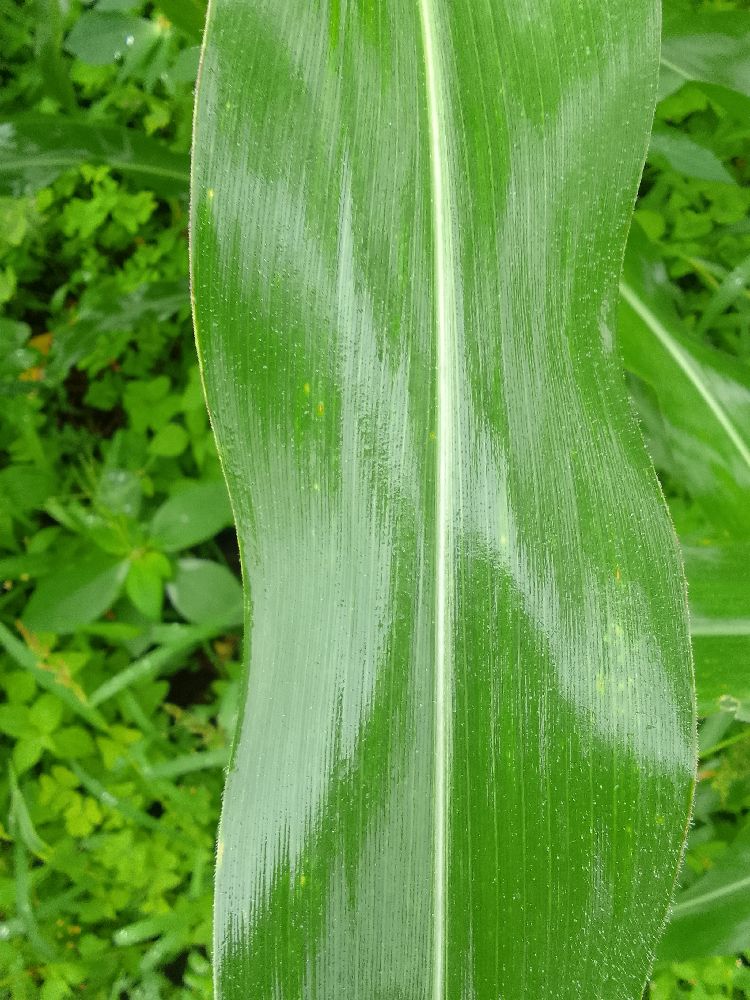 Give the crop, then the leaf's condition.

maize, healthy
